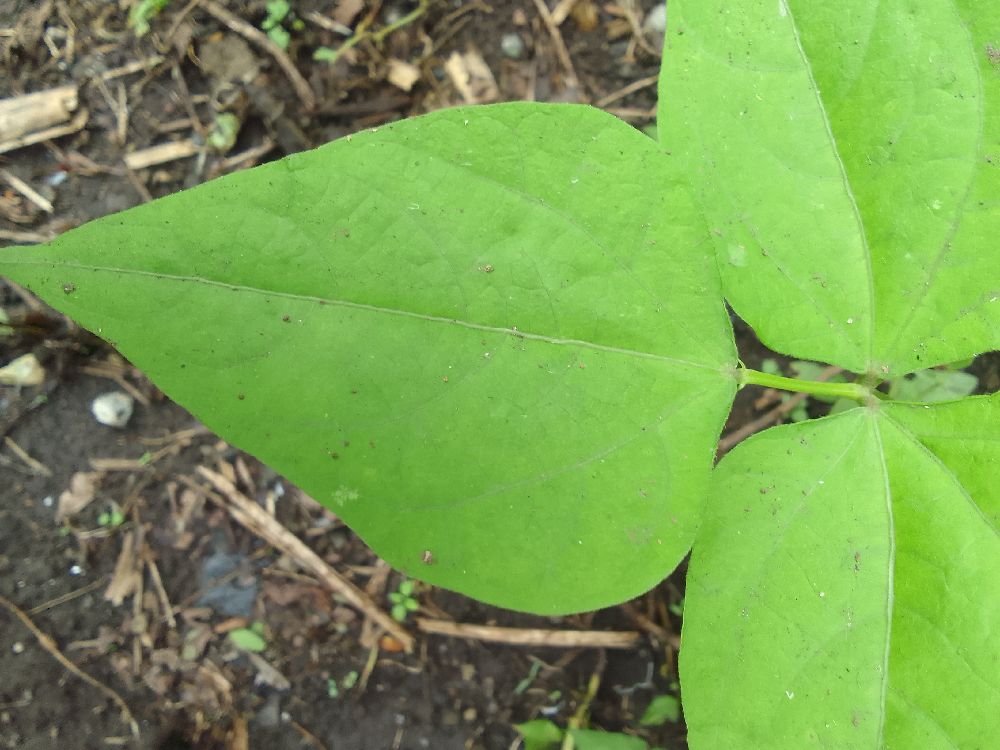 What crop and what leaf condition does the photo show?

common bean, healthy
